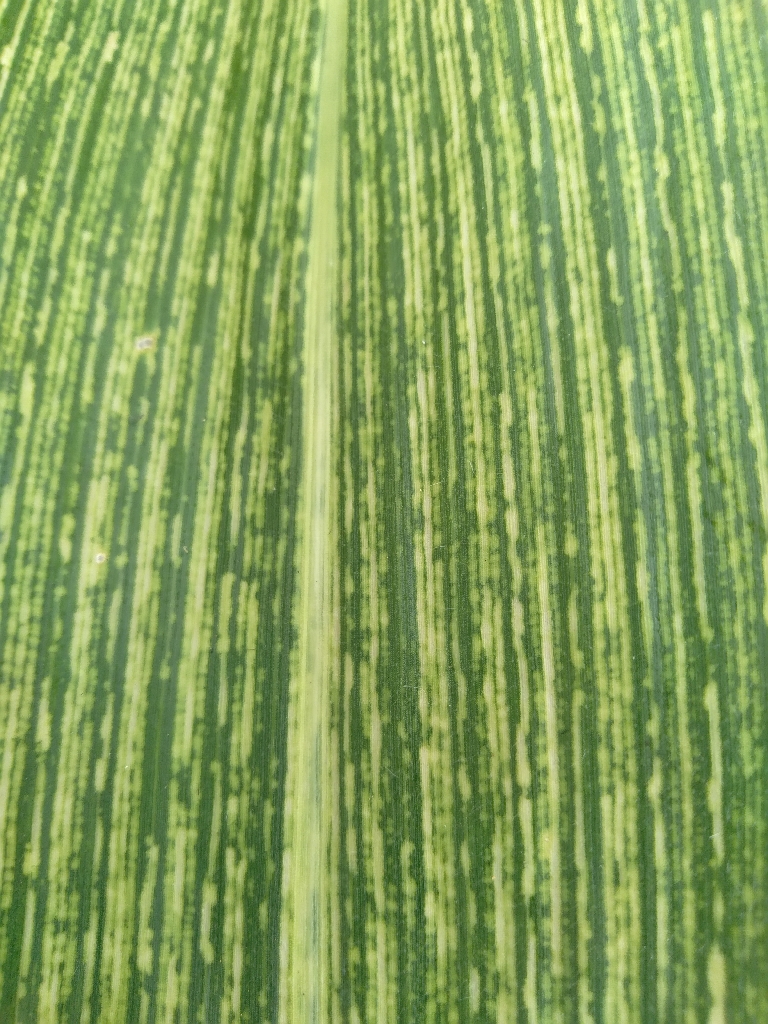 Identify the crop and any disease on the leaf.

maize, maize streak virus
